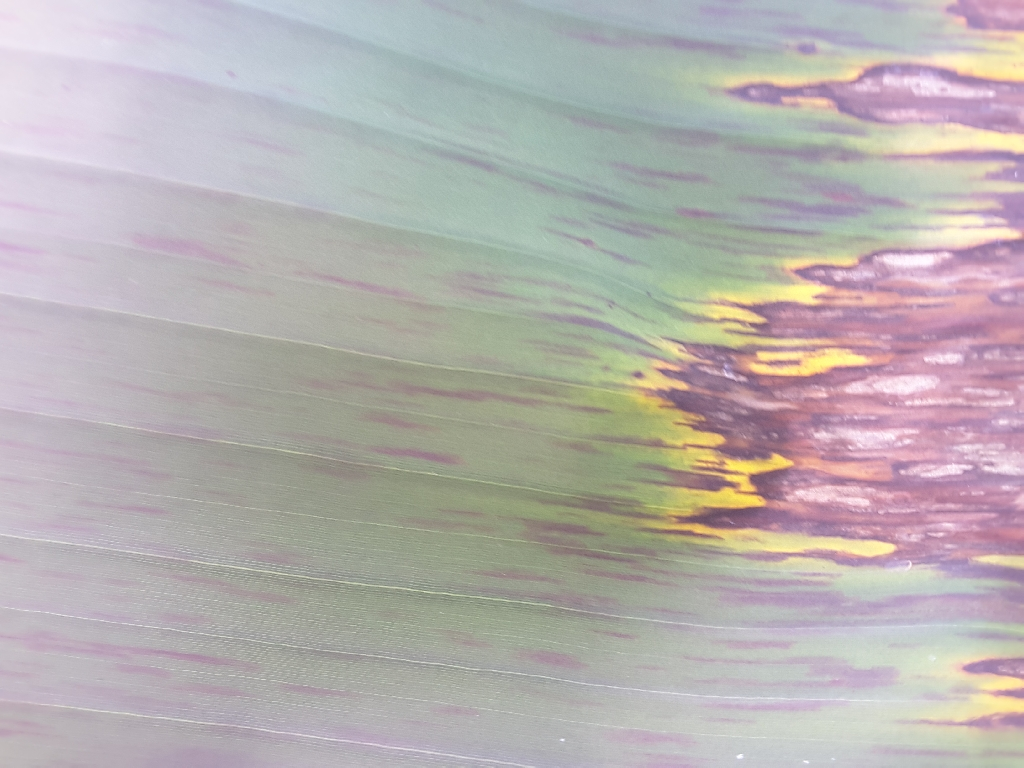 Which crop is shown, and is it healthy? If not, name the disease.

banana, black sigatoka
